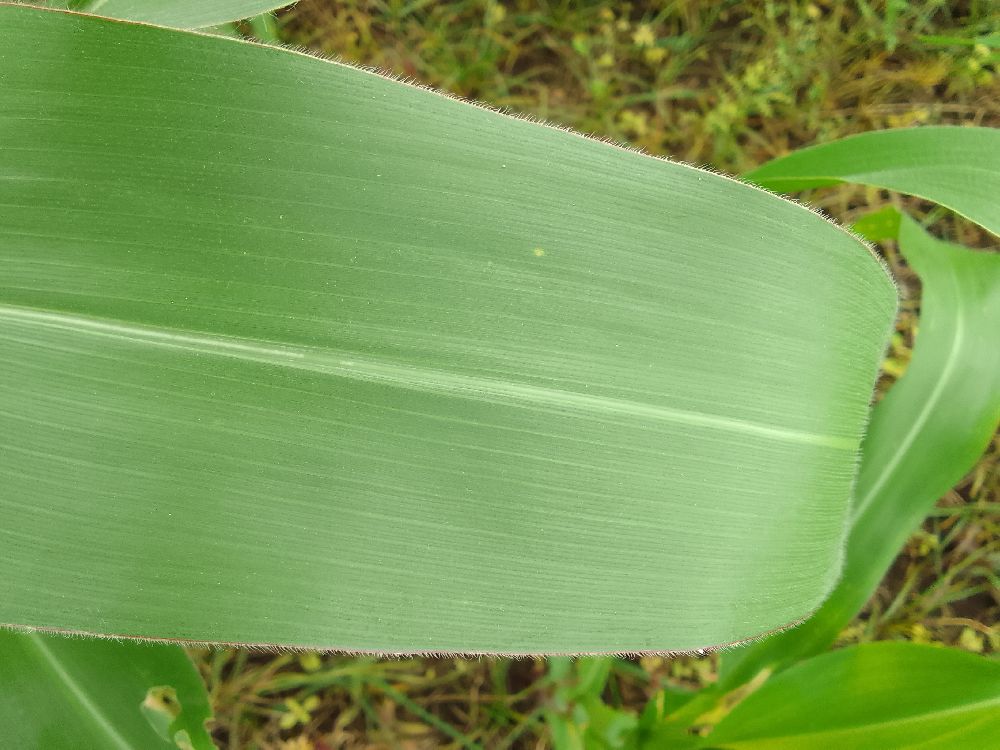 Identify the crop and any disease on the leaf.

maize, healthy
